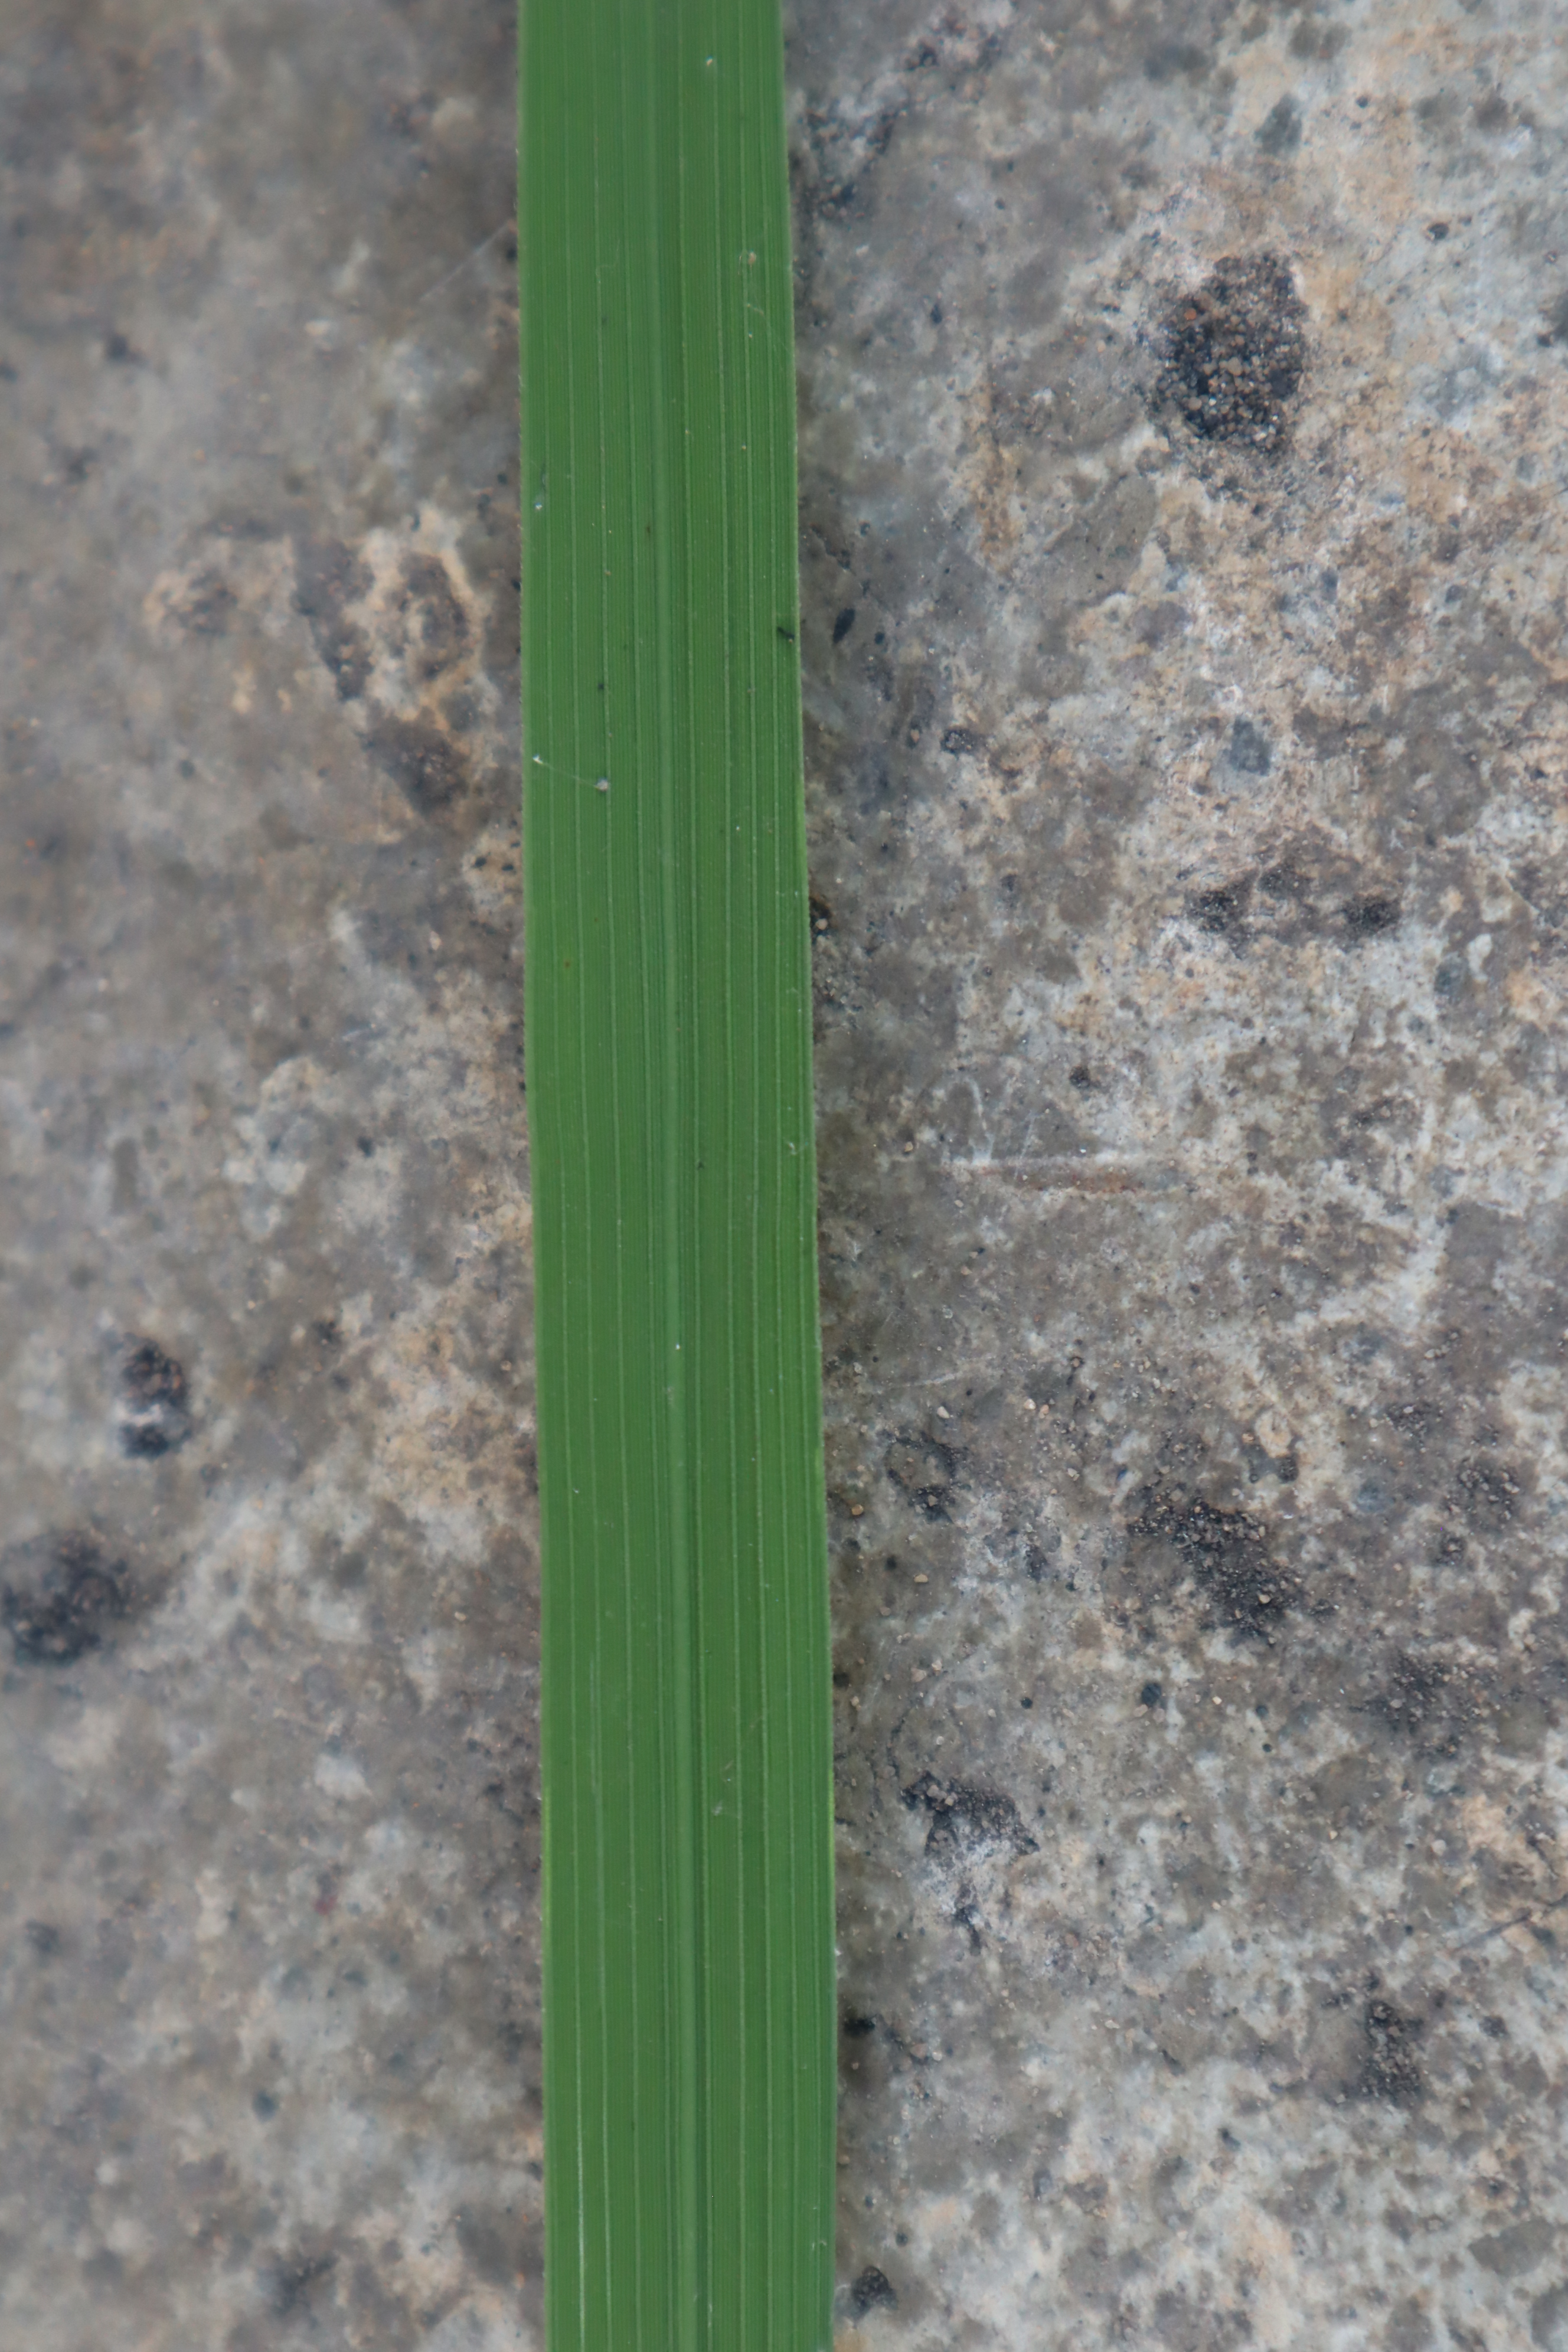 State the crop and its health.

rice, healthy leaves
